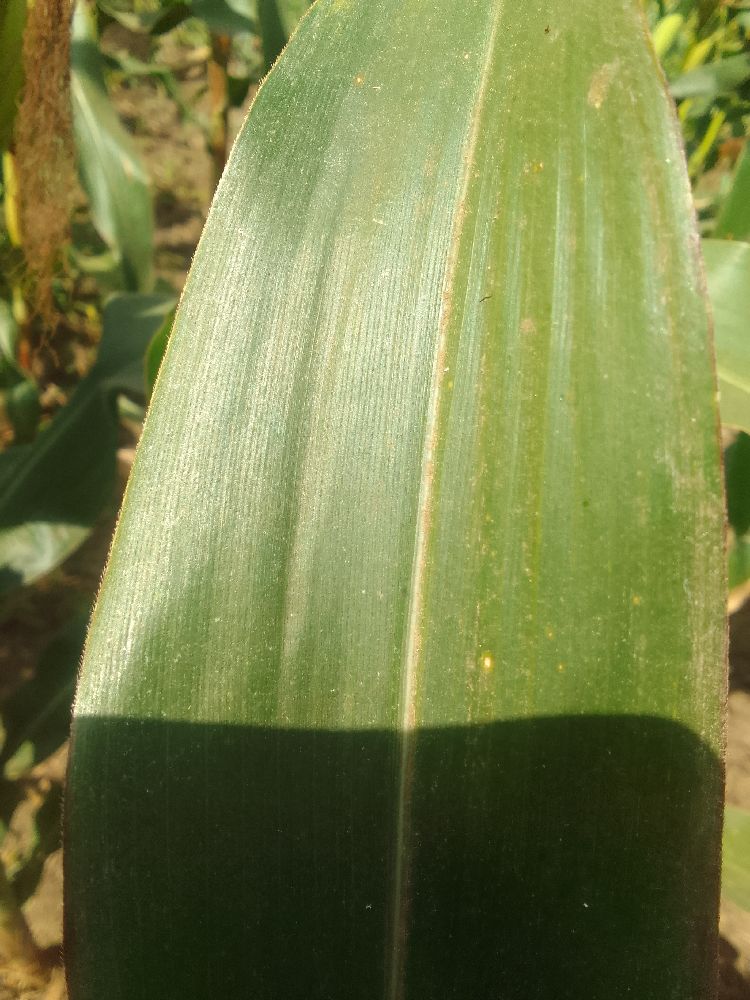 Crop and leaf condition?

maize, healthy
